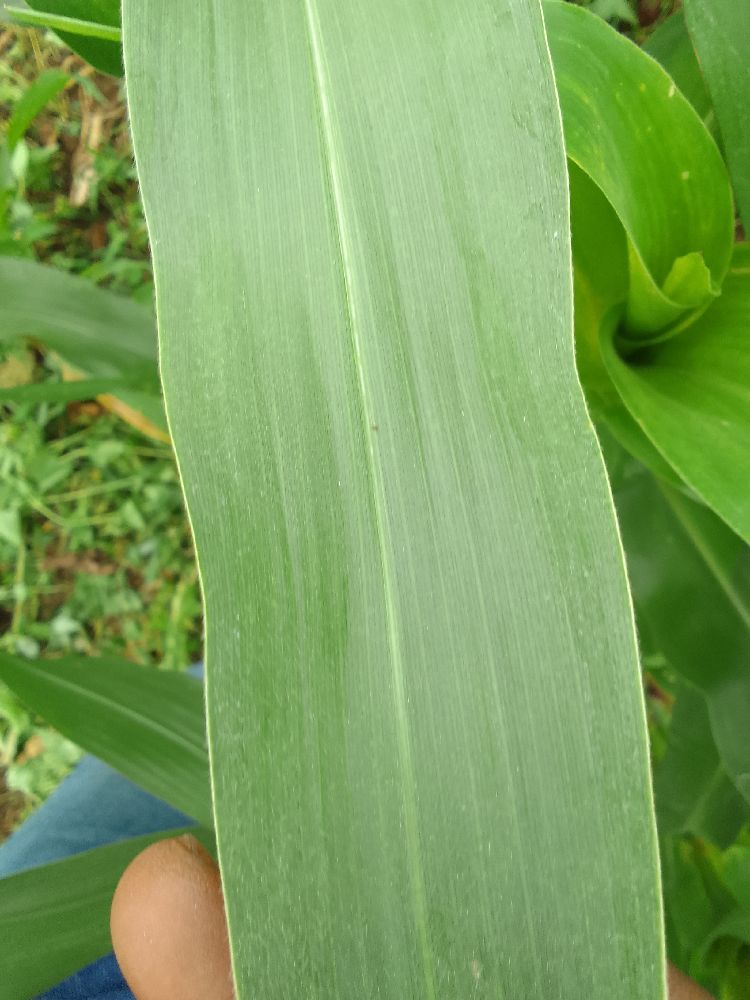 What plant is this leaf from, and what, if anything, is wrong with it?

maize, healthy
